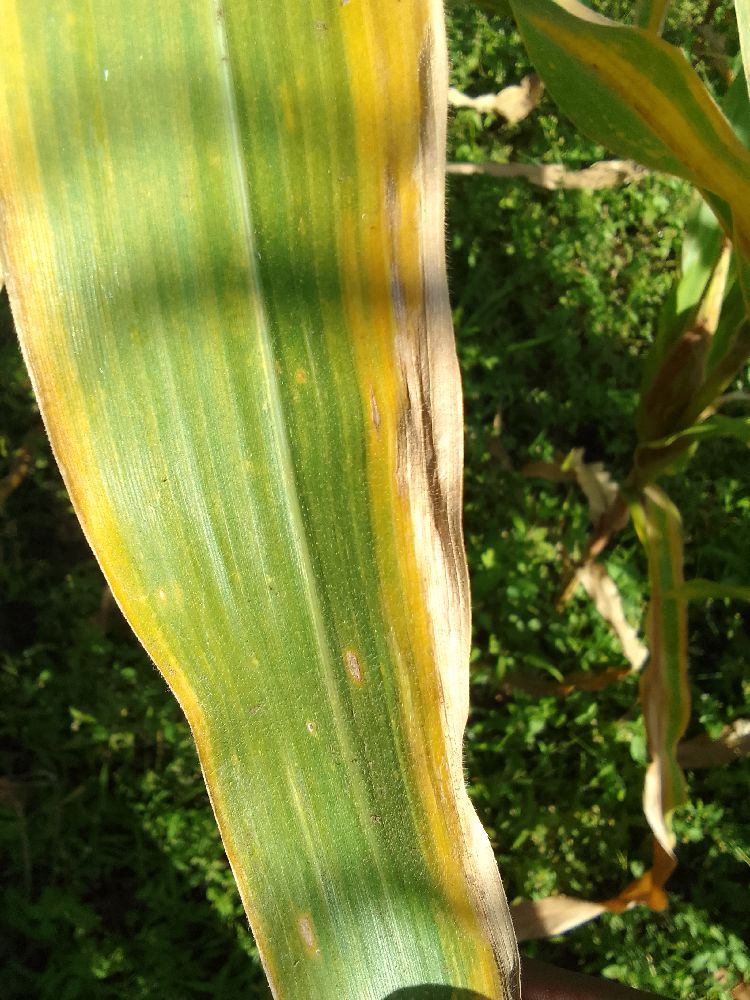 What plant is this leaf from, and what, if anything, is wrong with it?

maize, maize lethal necrosis
